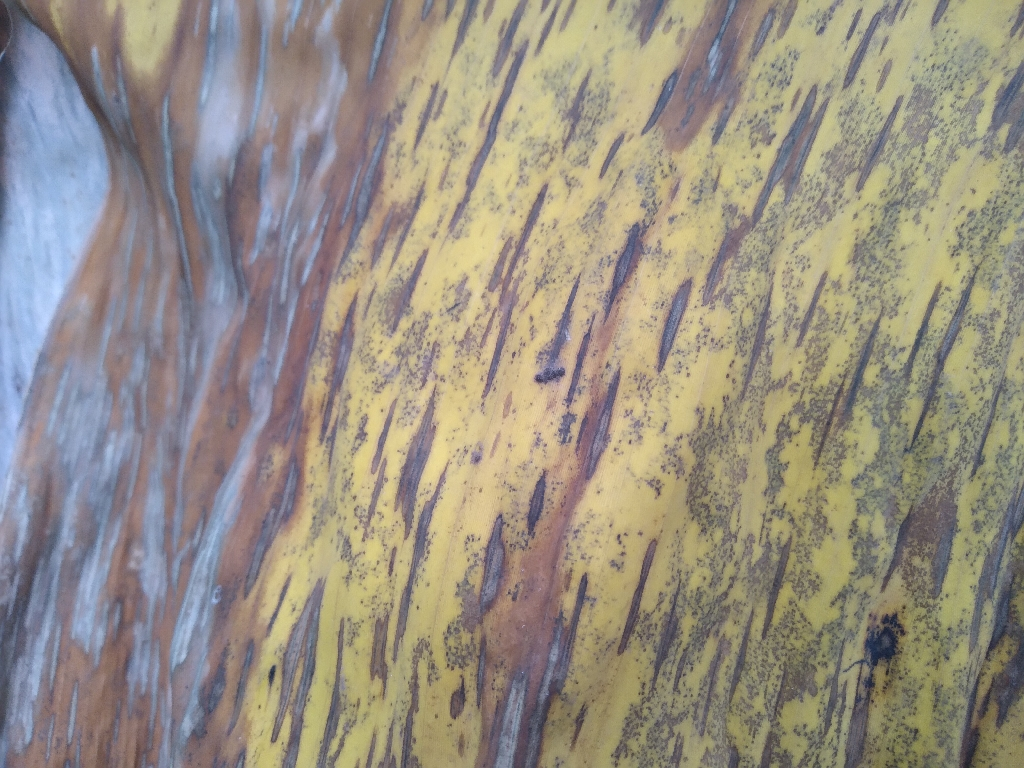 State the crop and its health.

banana, black sigatoka
